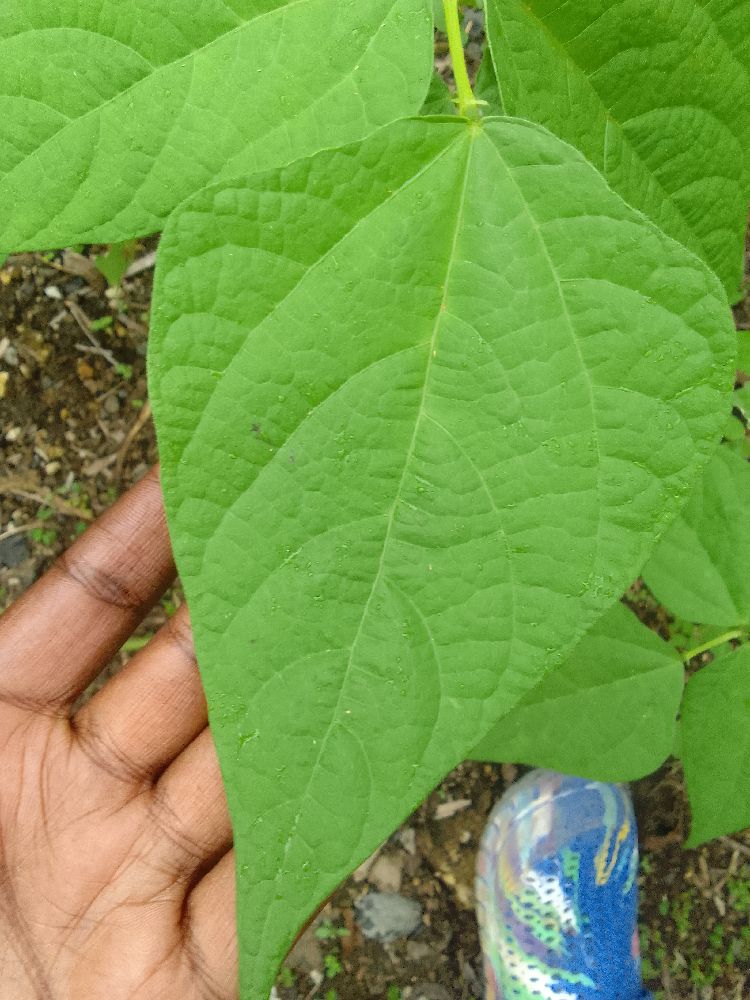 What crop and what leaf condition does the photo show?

common bean, healthy
